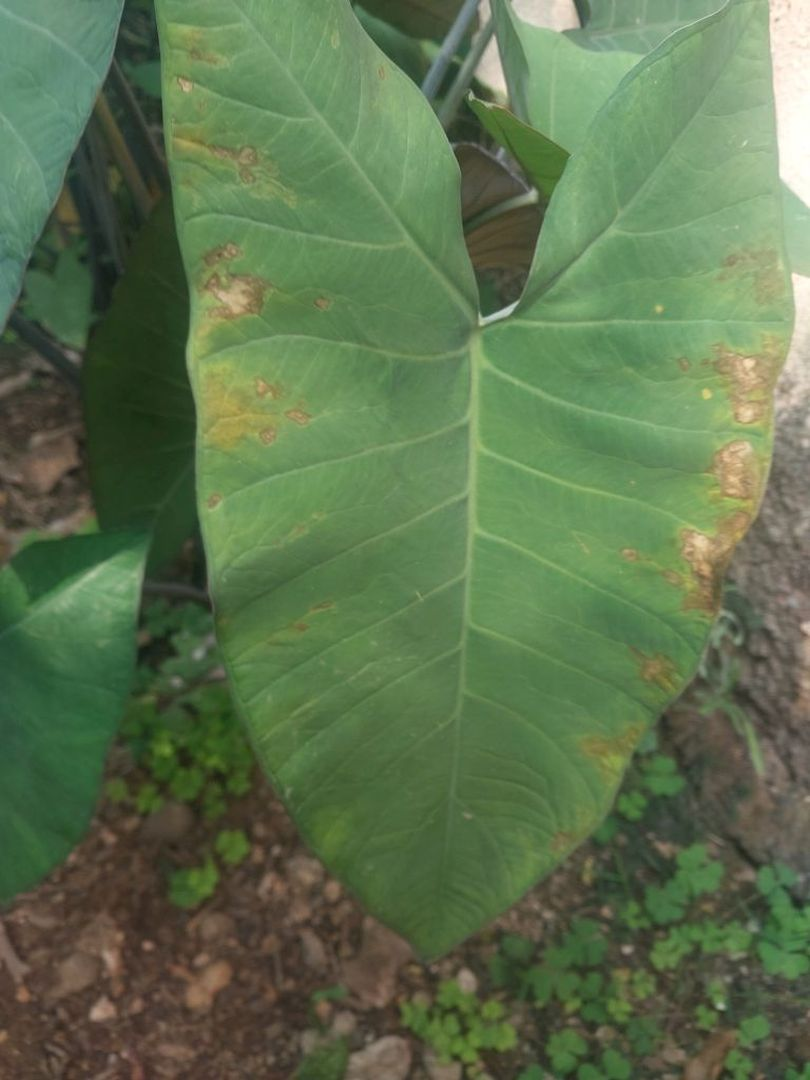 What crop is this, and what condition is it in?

taro, leaf blight
